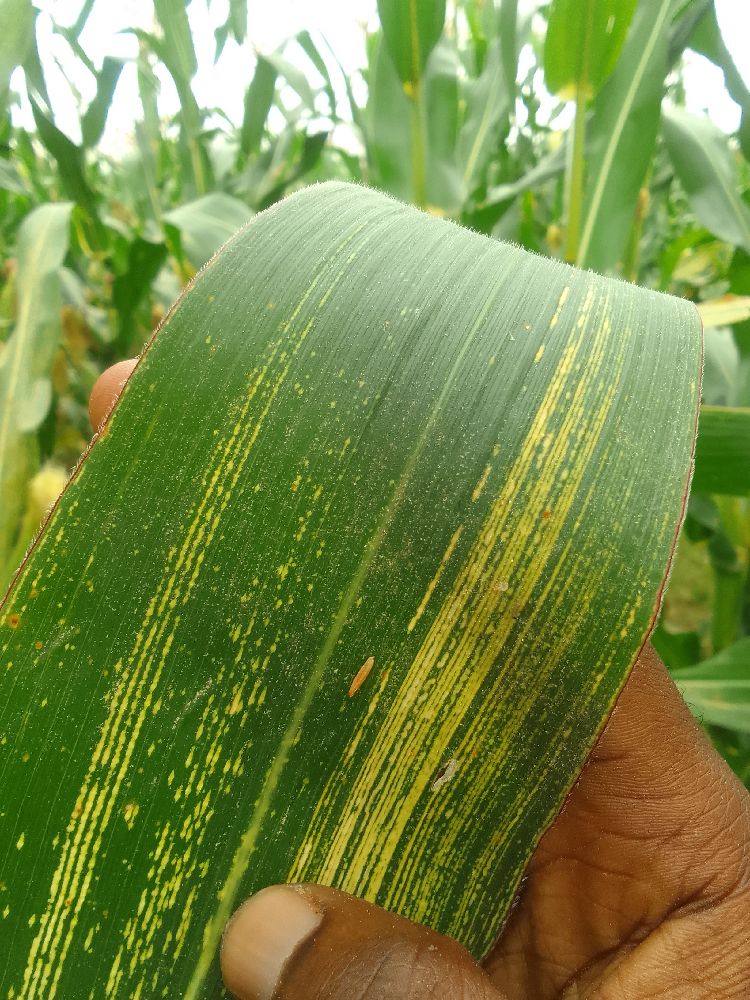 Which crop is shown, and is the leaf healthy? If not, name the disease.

maize, maize streak virus
